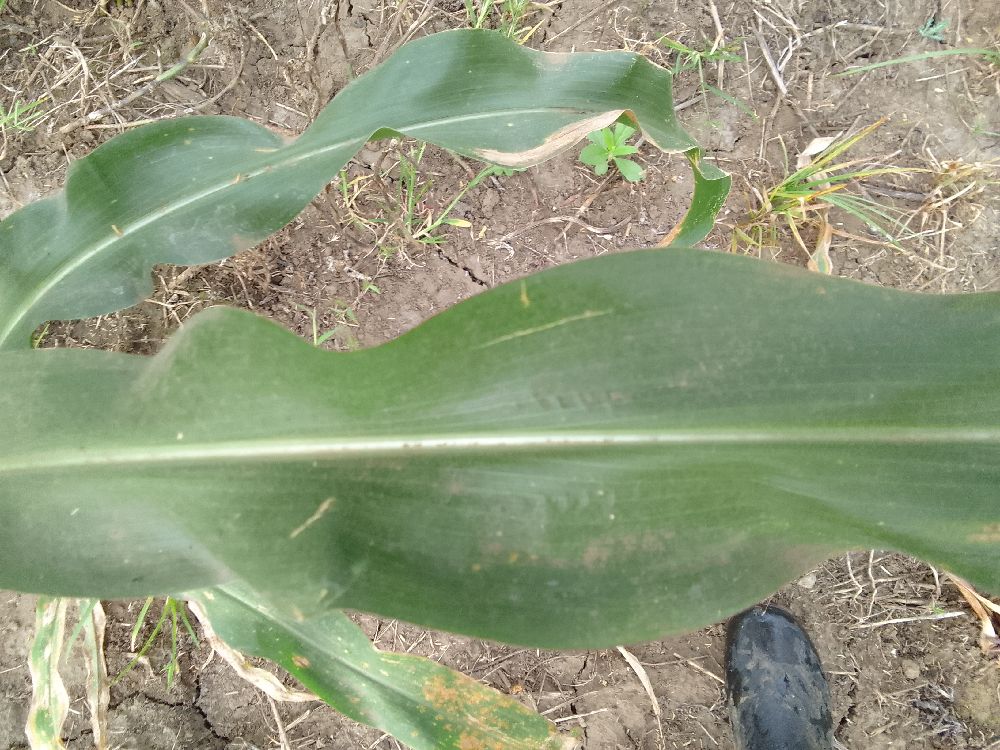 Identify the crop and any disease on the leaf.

maize, healthy
